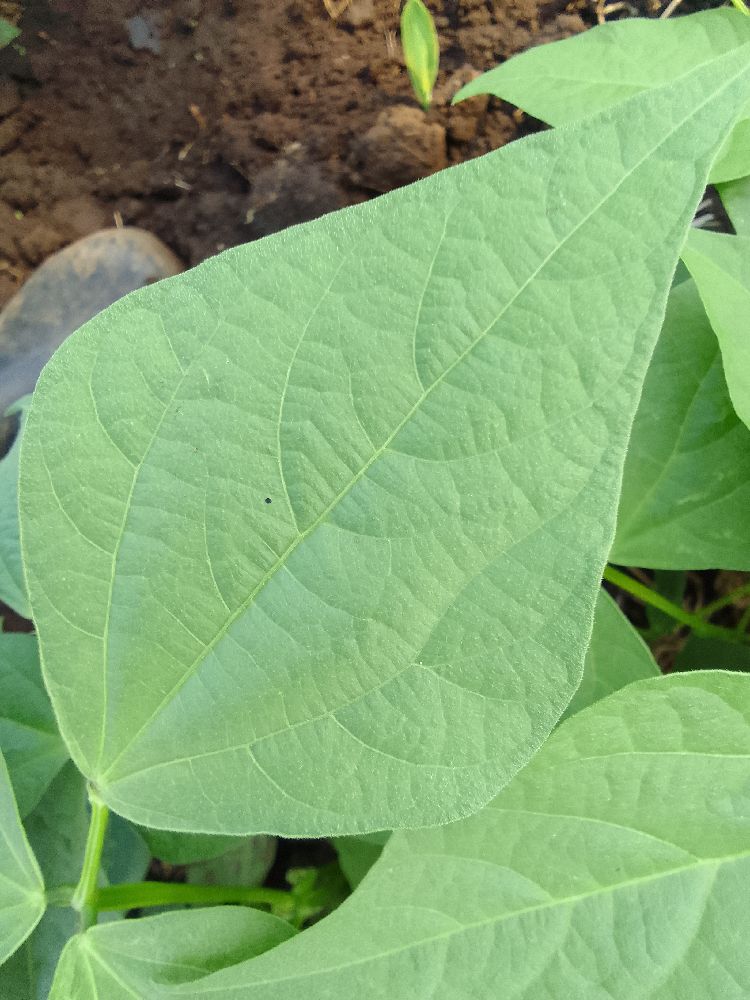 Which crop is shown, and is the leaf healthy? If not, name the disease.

common bean, healthy
